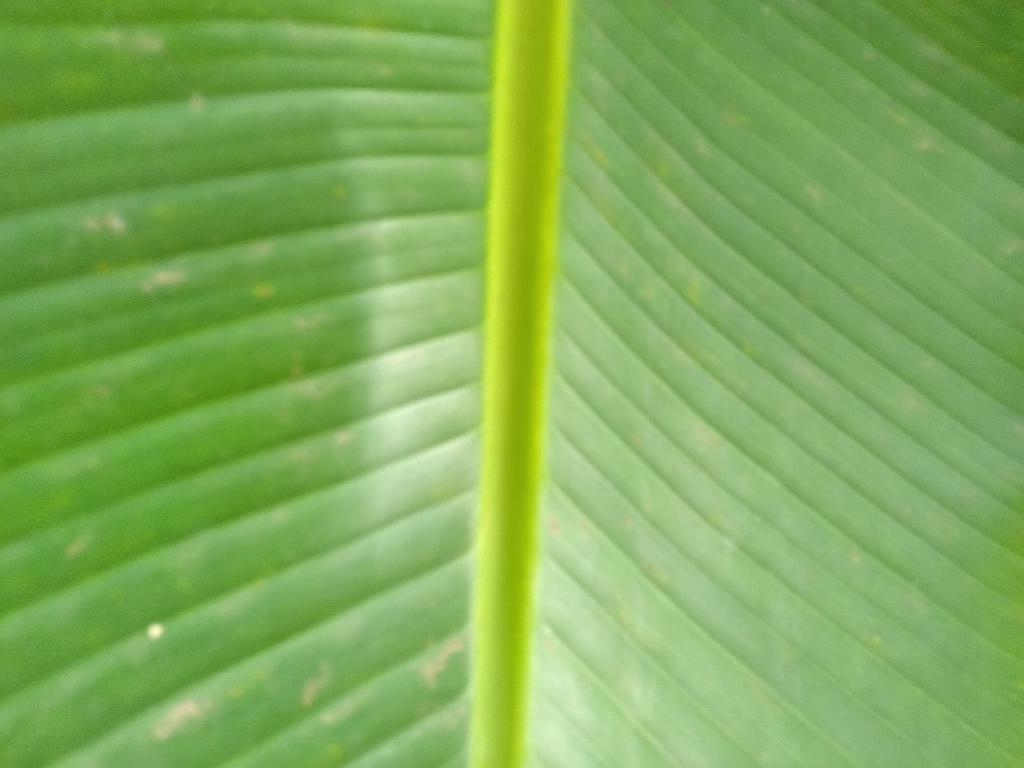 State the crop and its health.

banana, healthy
